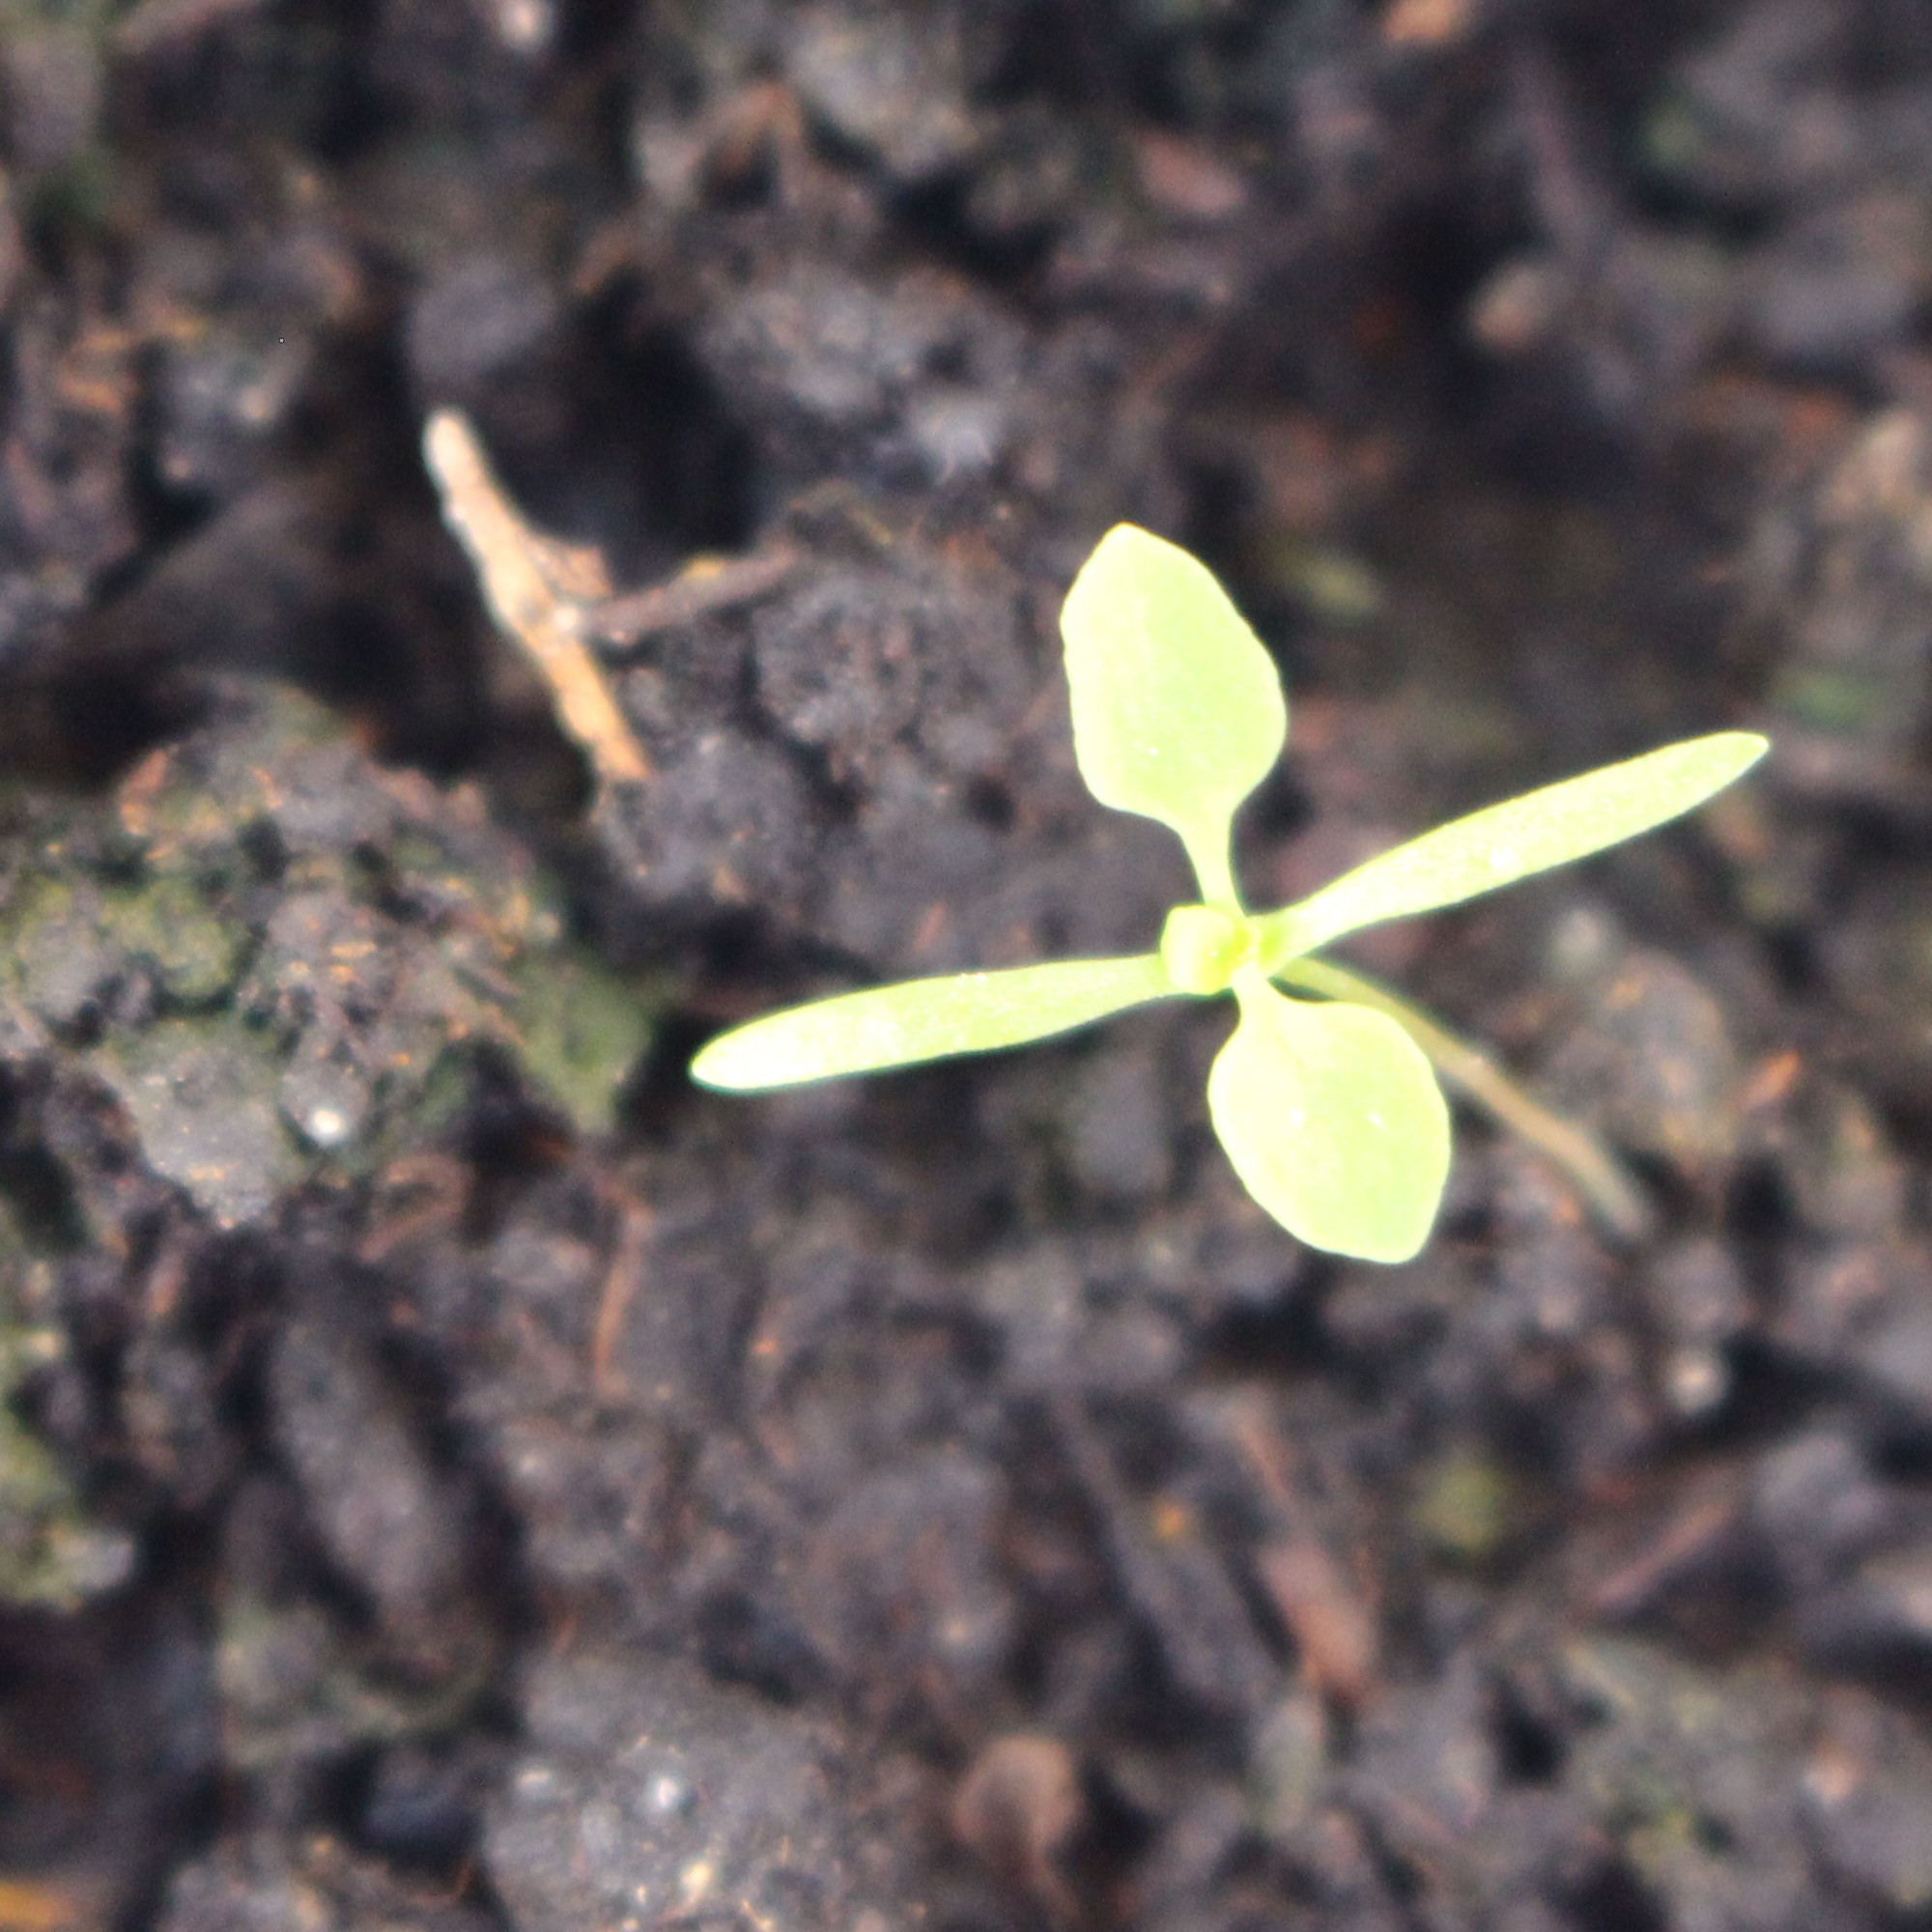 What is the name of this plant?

Papaver rhoeas
